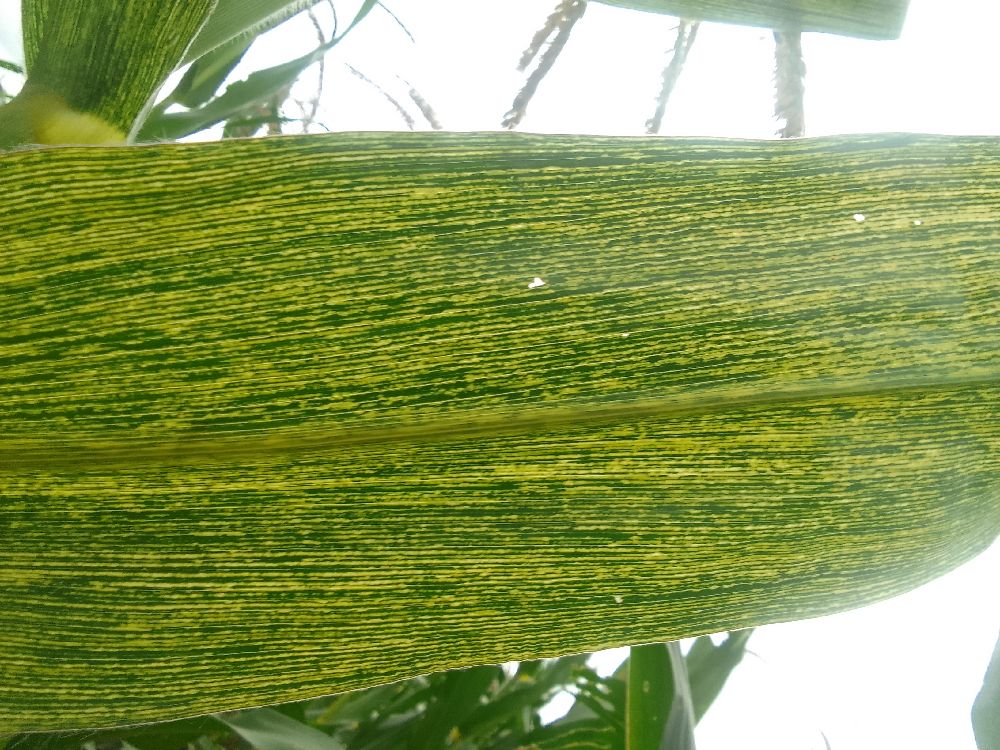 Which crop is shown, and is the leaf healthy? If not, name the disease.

maize, maize streak virus
